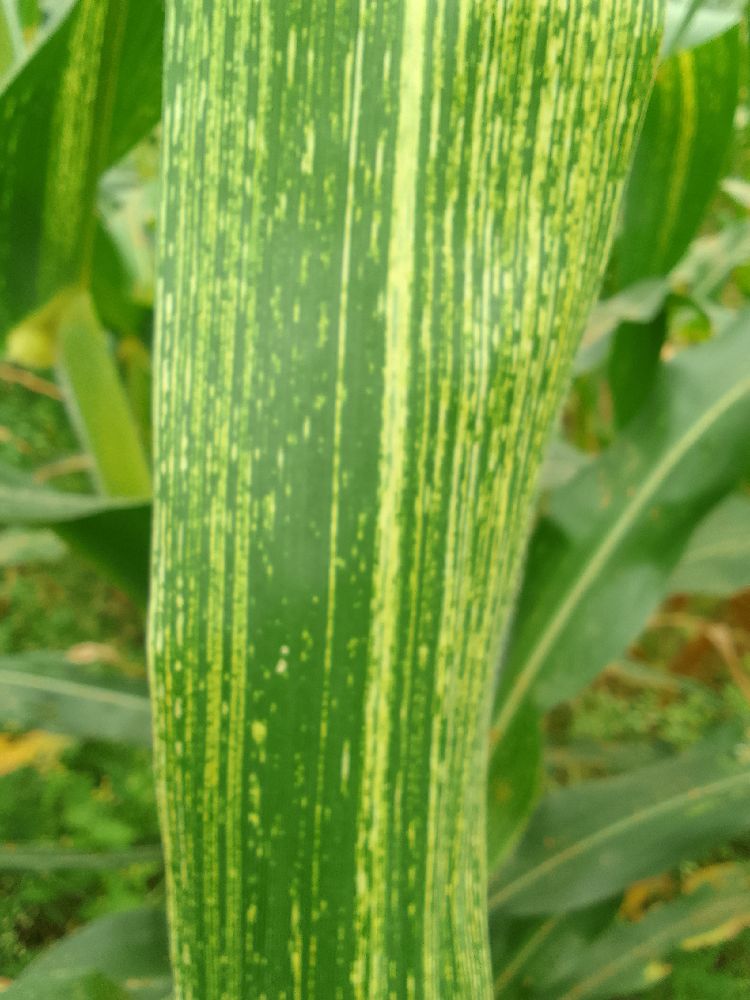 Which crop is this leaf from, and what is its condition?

maize, maize streak virus
